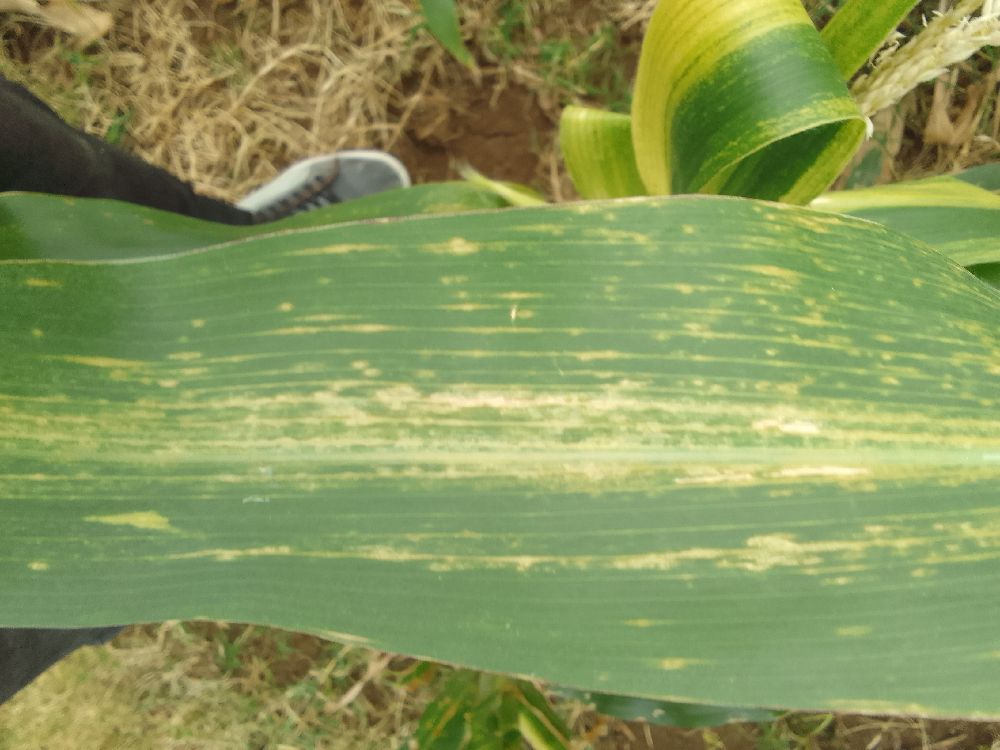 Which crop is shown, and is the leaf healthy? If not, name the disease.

maize, maize lethal necrosis
